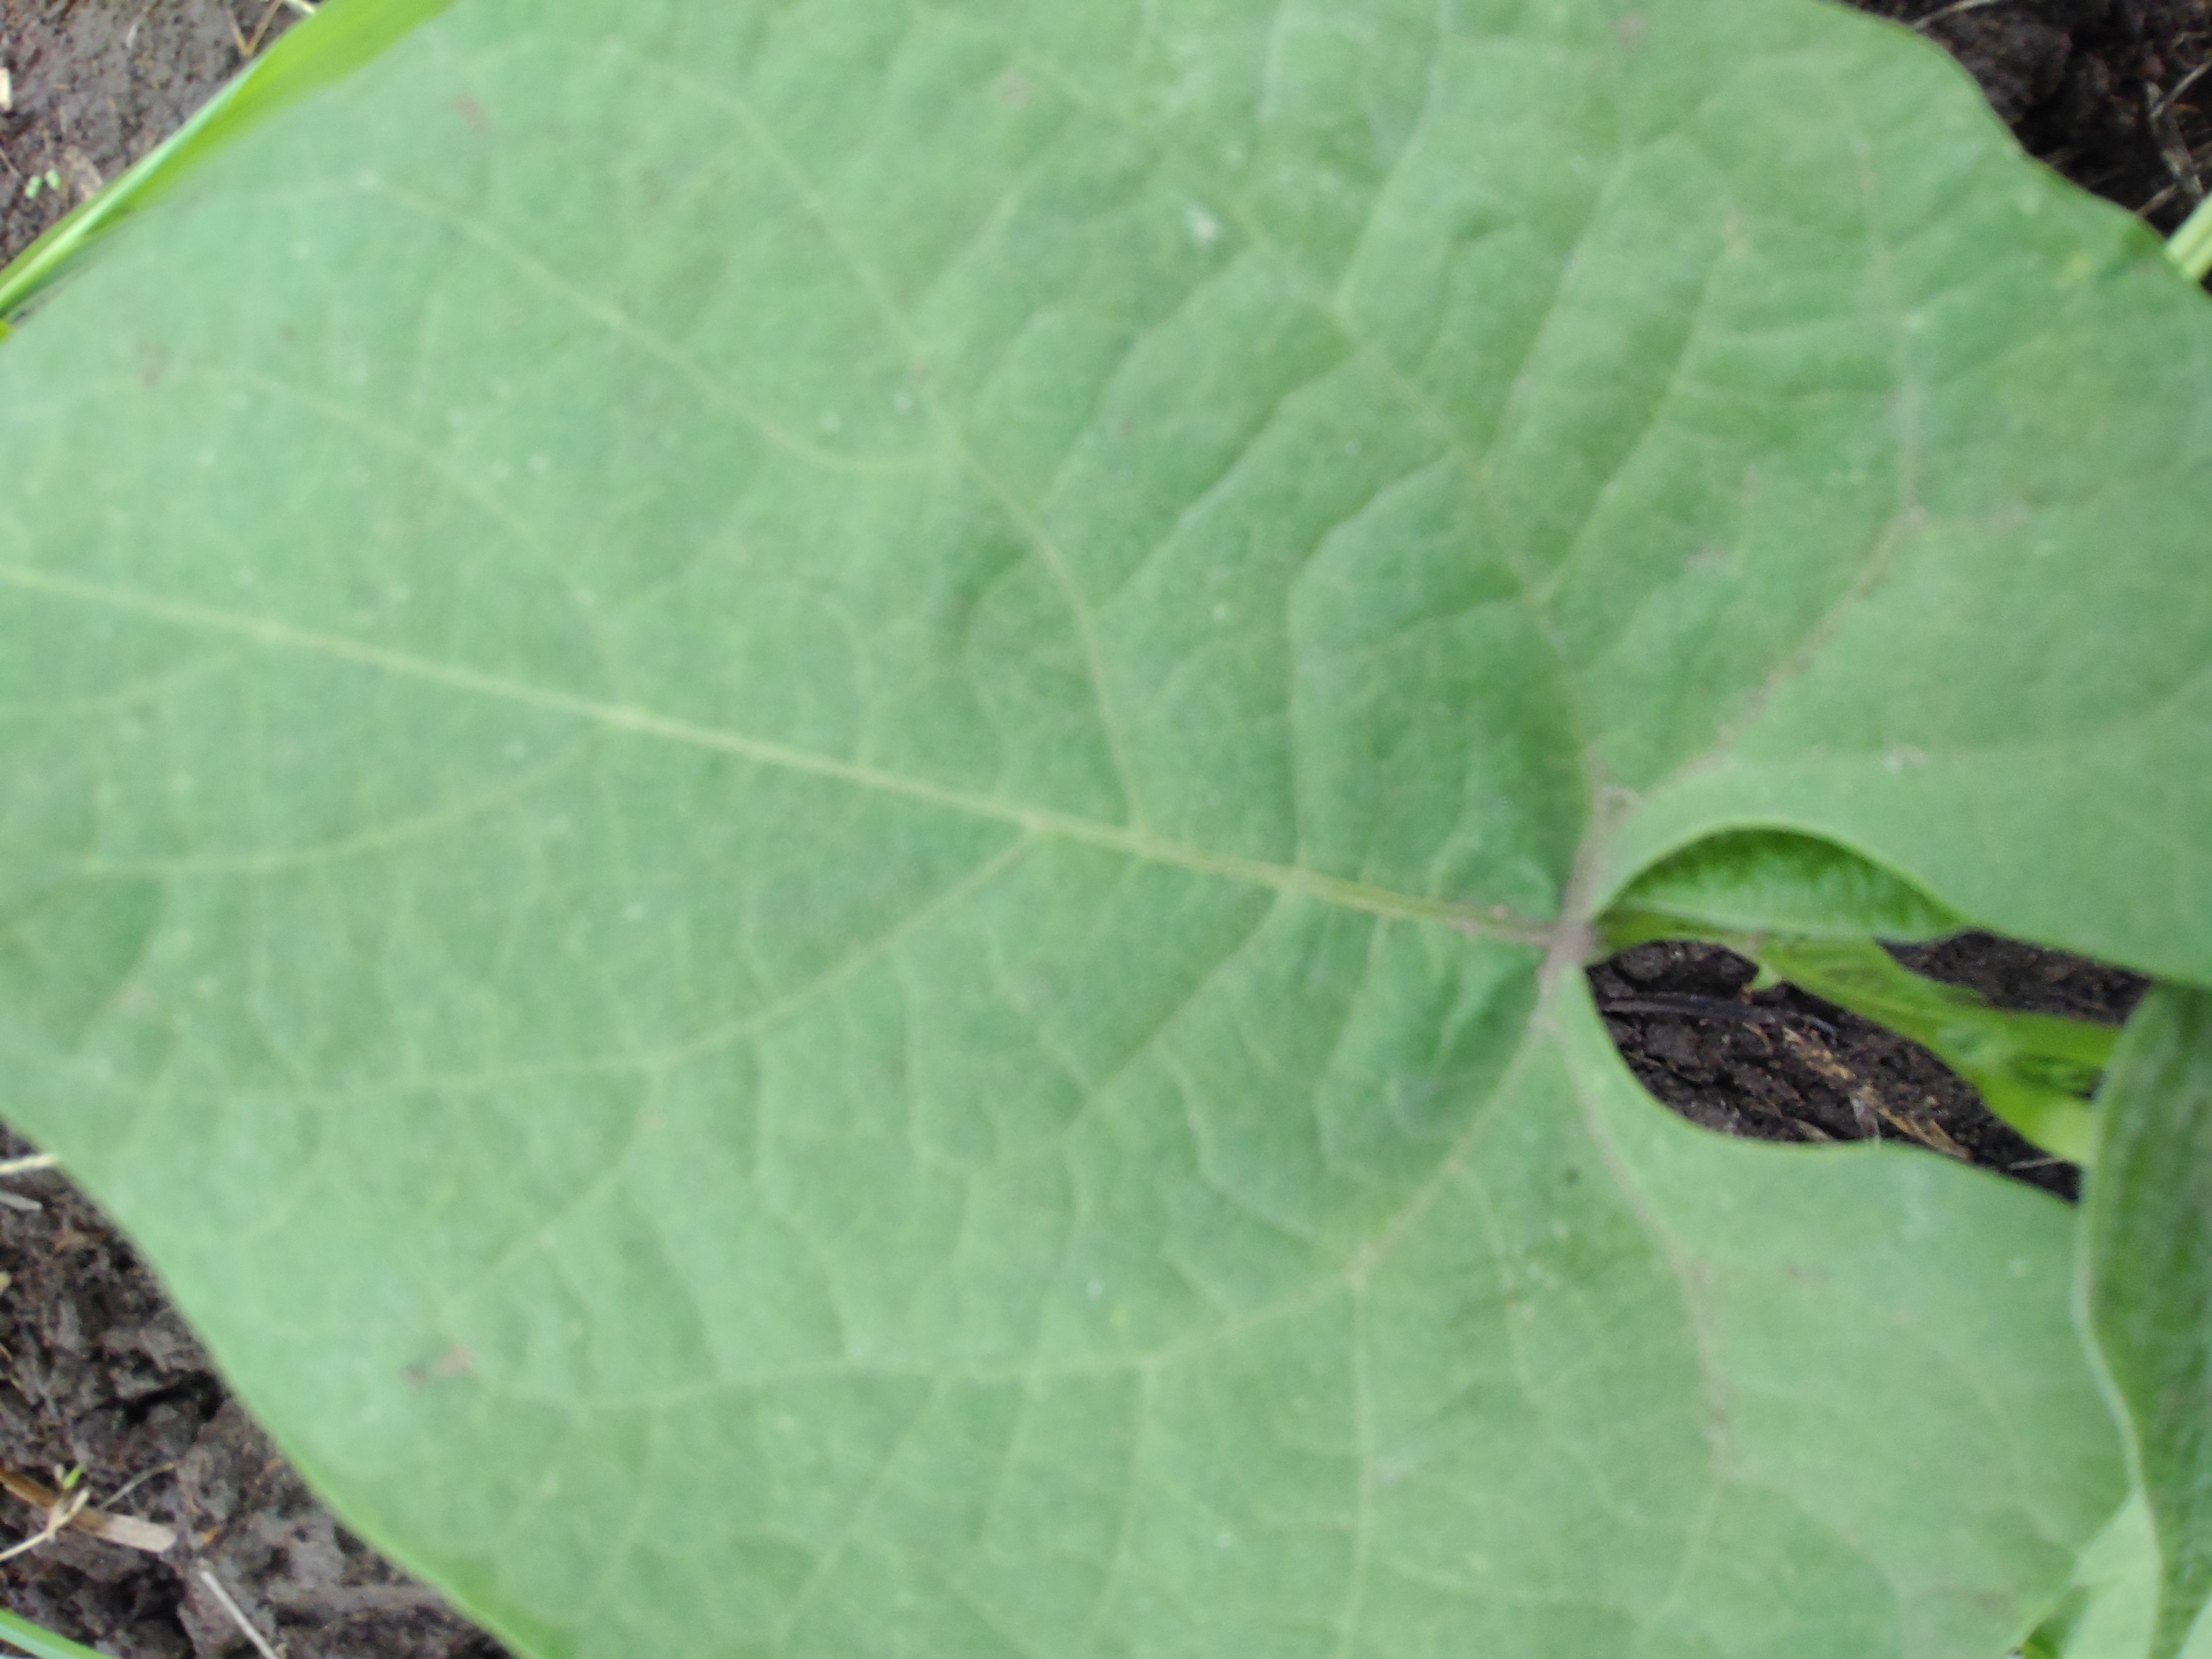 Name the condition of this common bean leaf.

healthy
